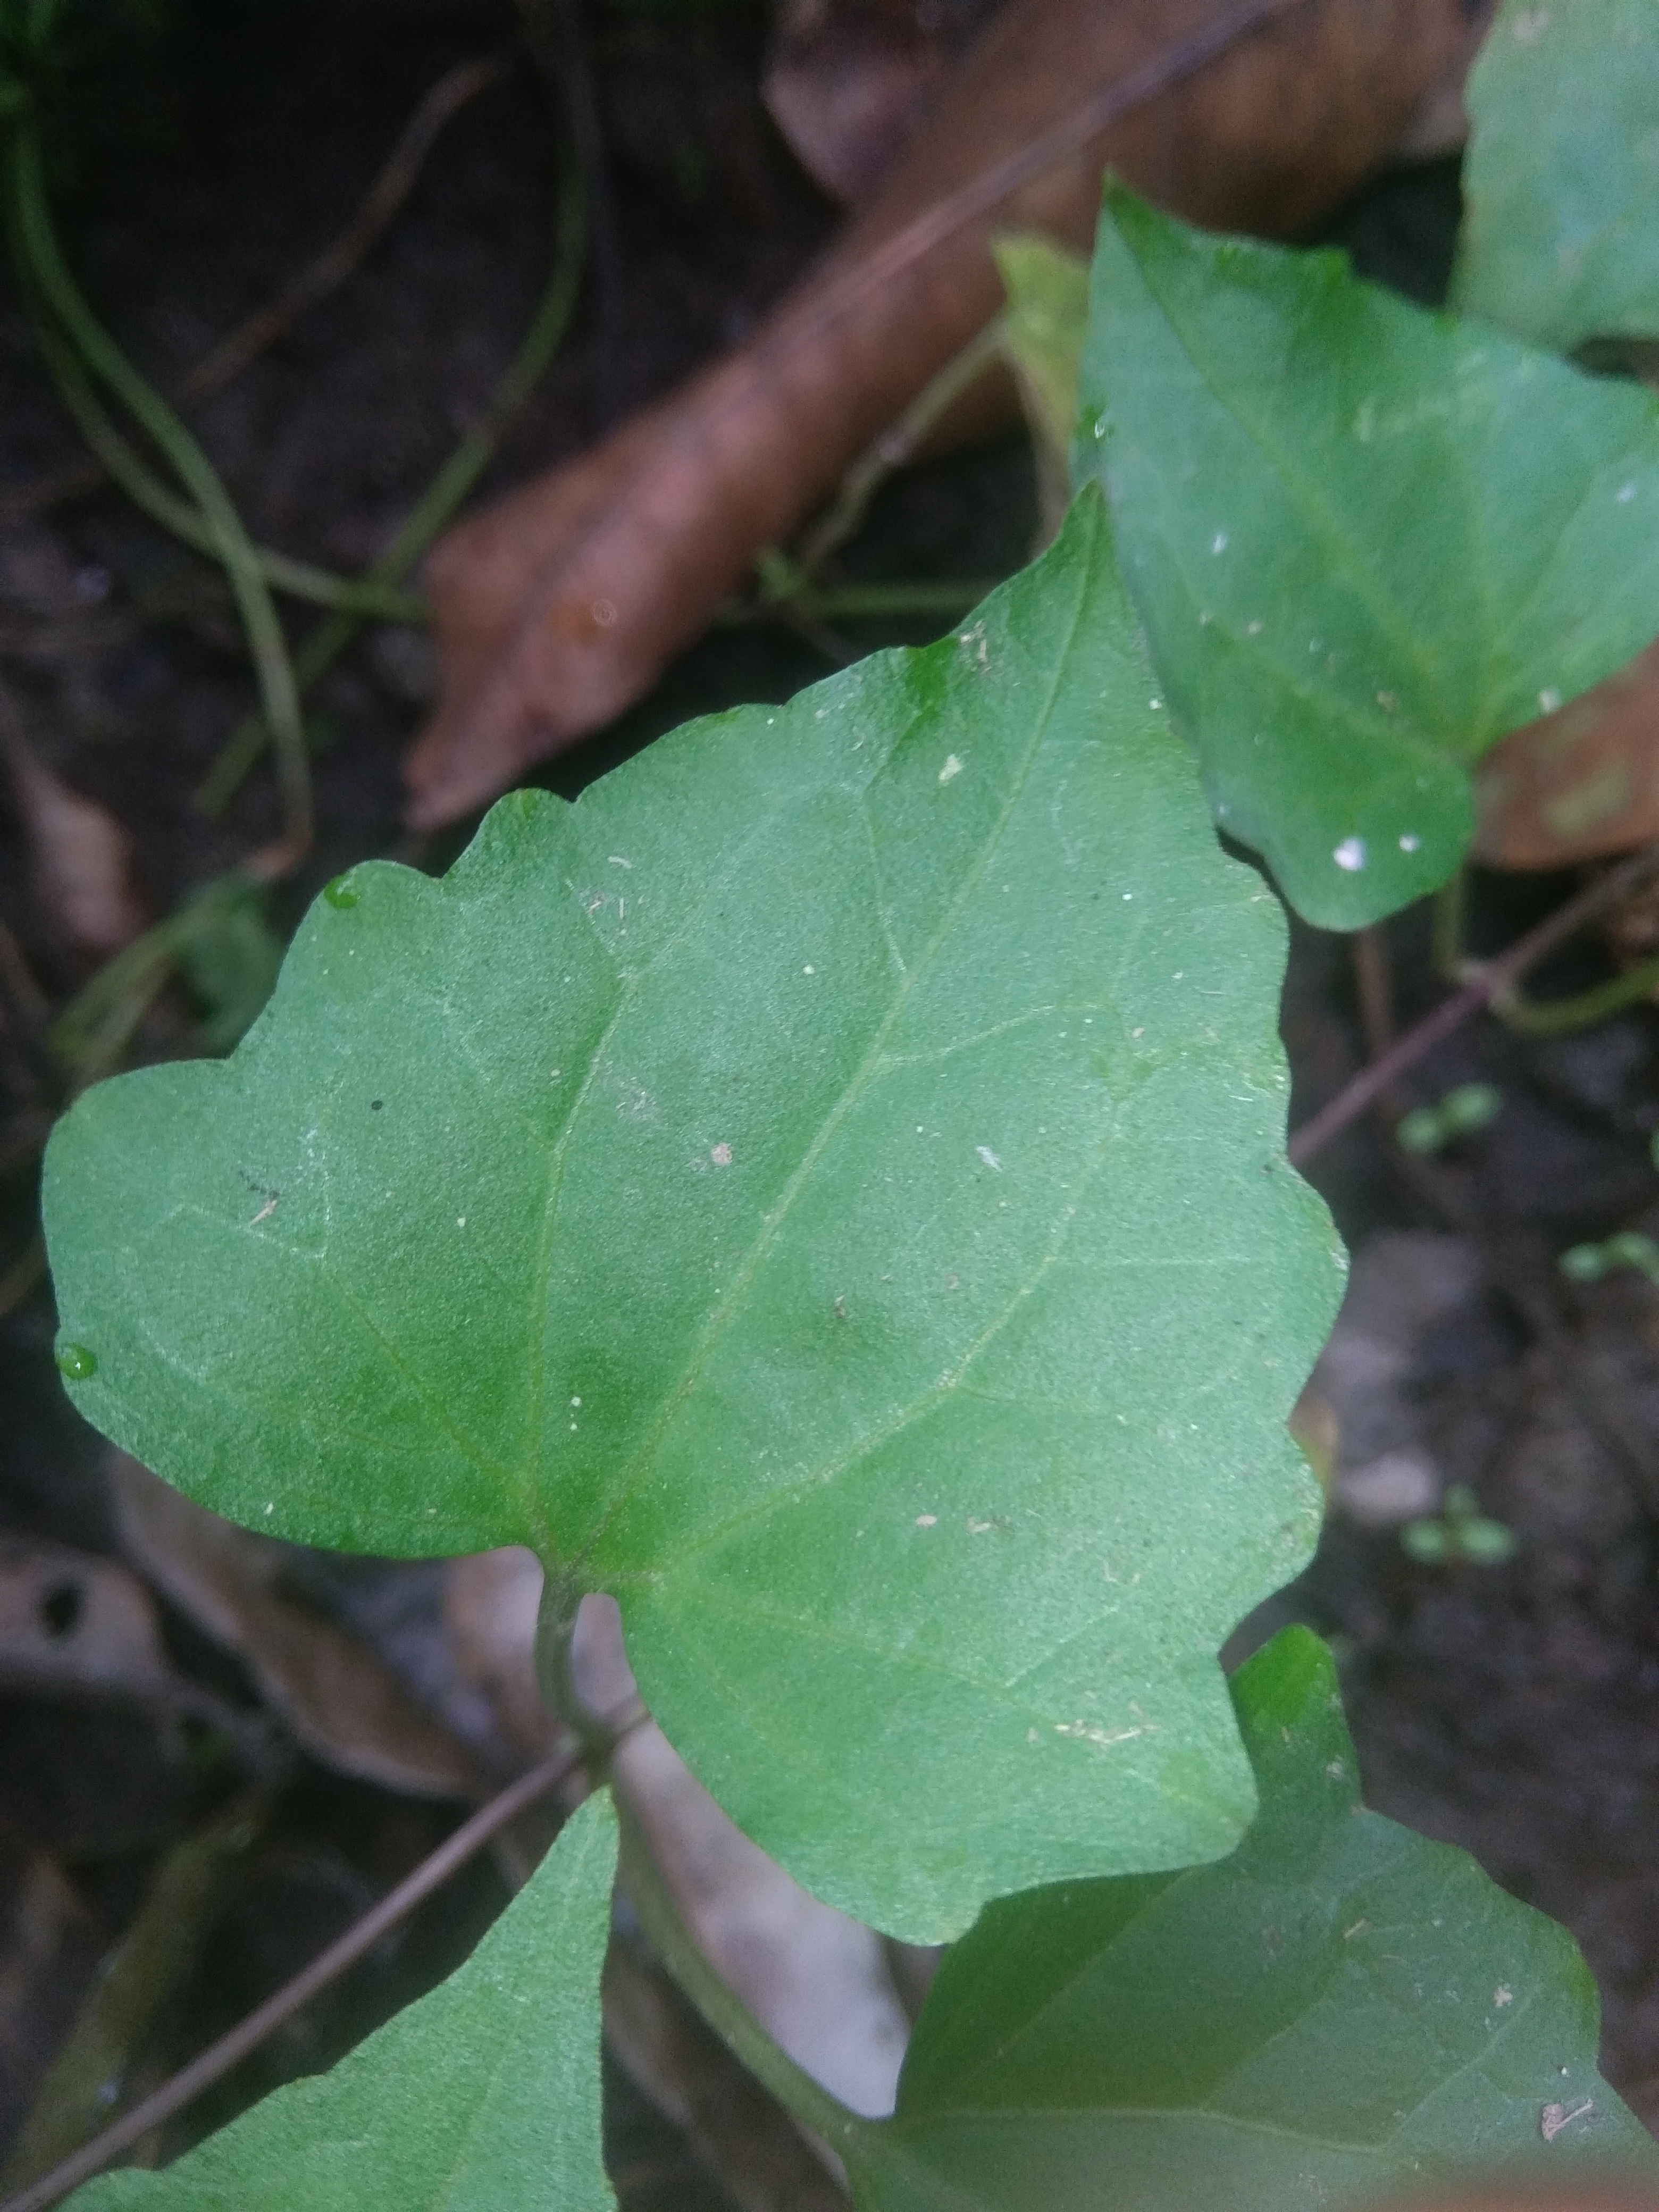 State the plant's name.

bitter vine
